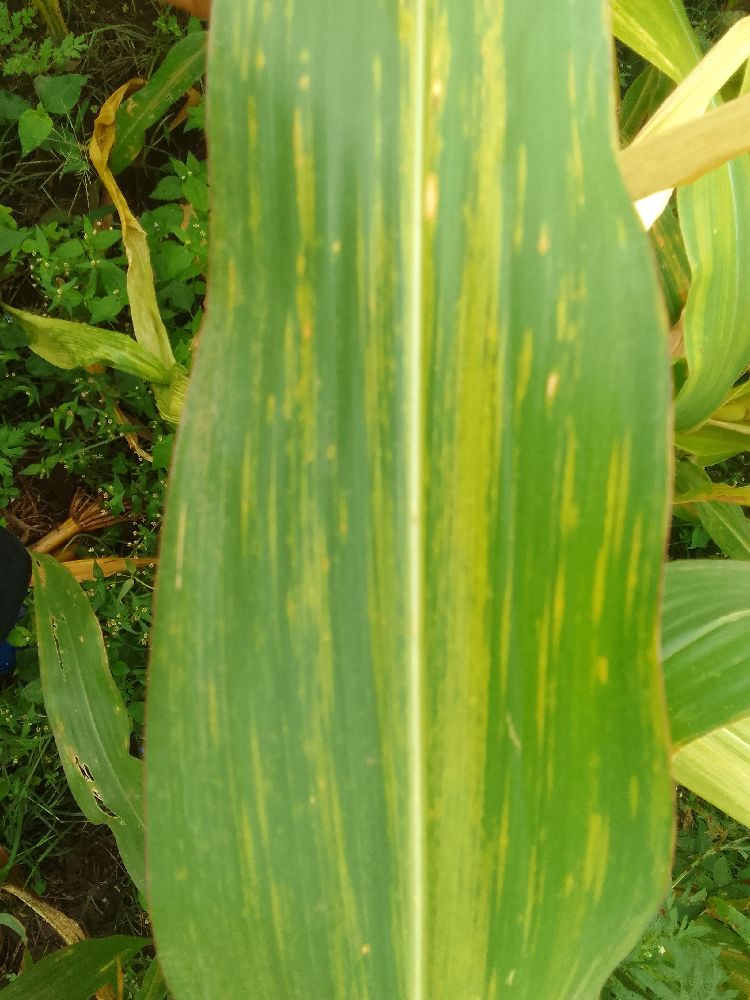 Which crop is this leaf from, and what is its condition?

maize, maize lethal necrosis
